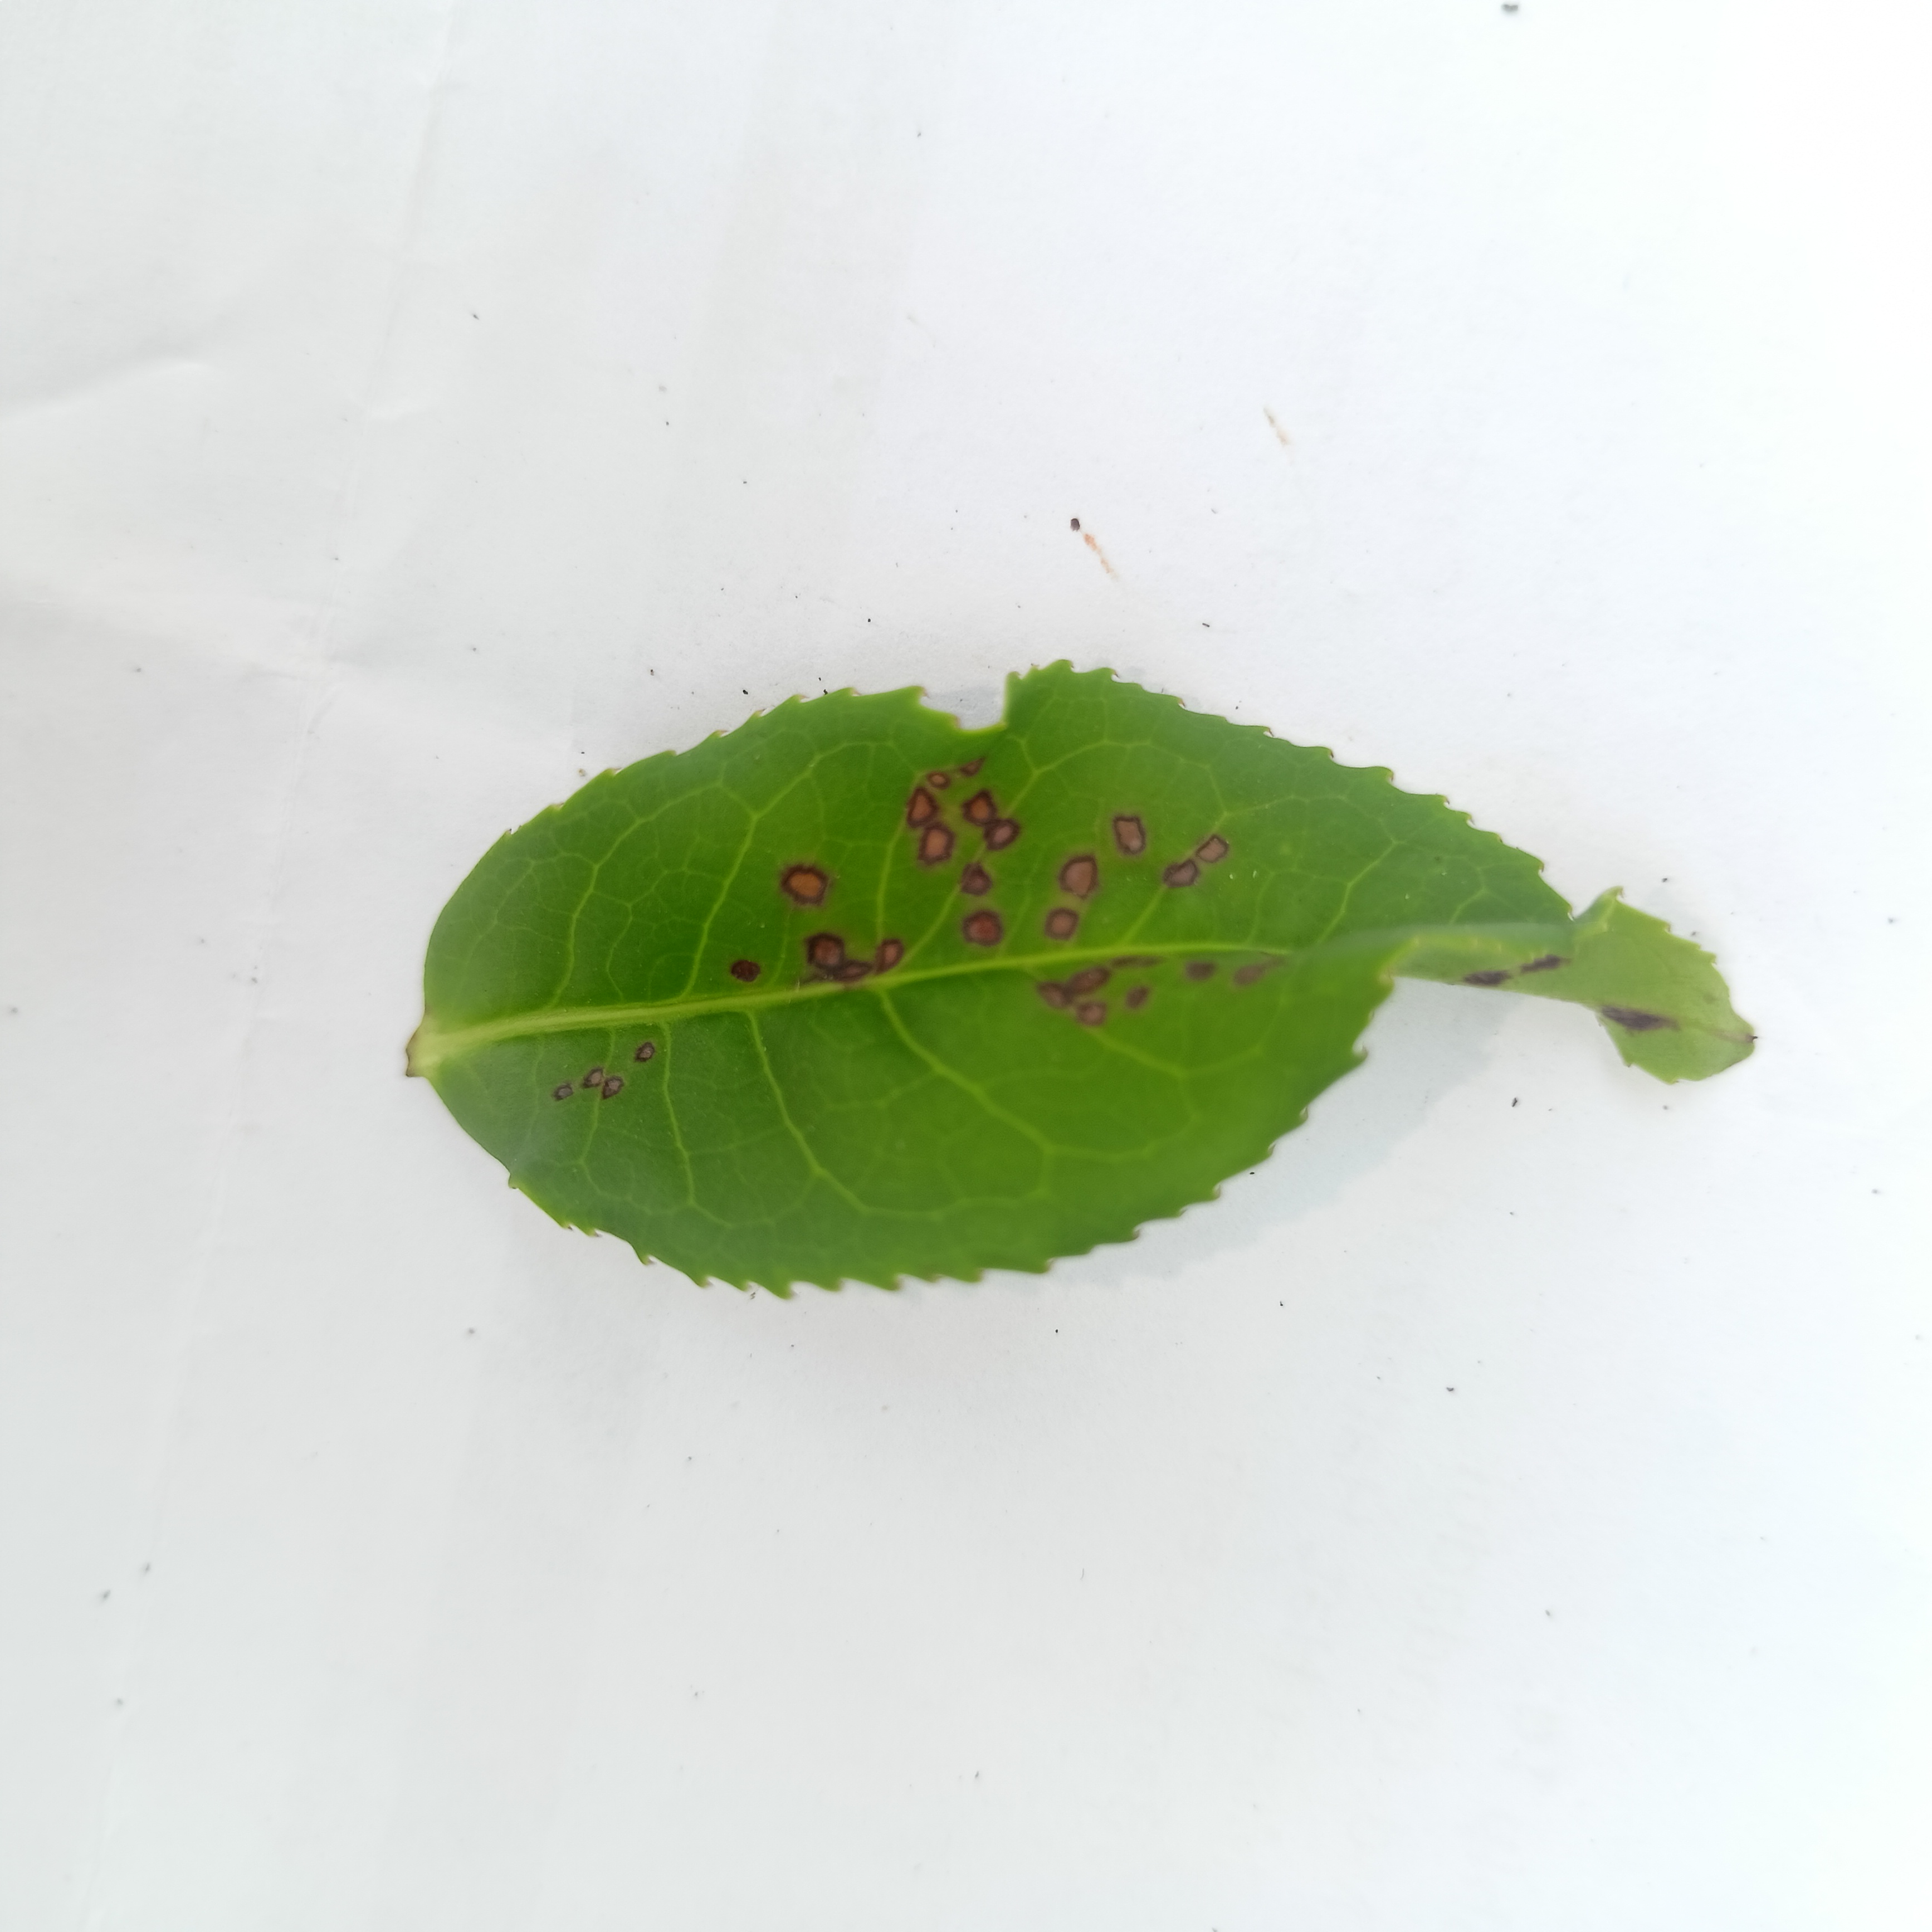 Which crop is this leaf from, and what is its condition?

tea, helopeltis
